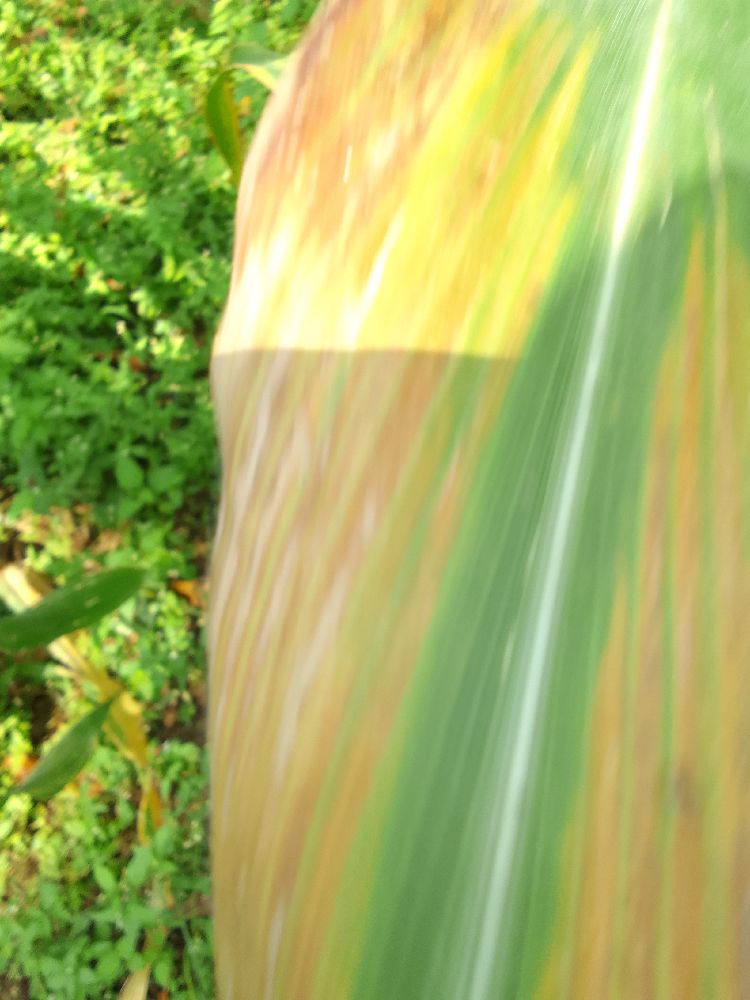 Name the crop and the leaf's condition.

maize, maize lethal necrosis
